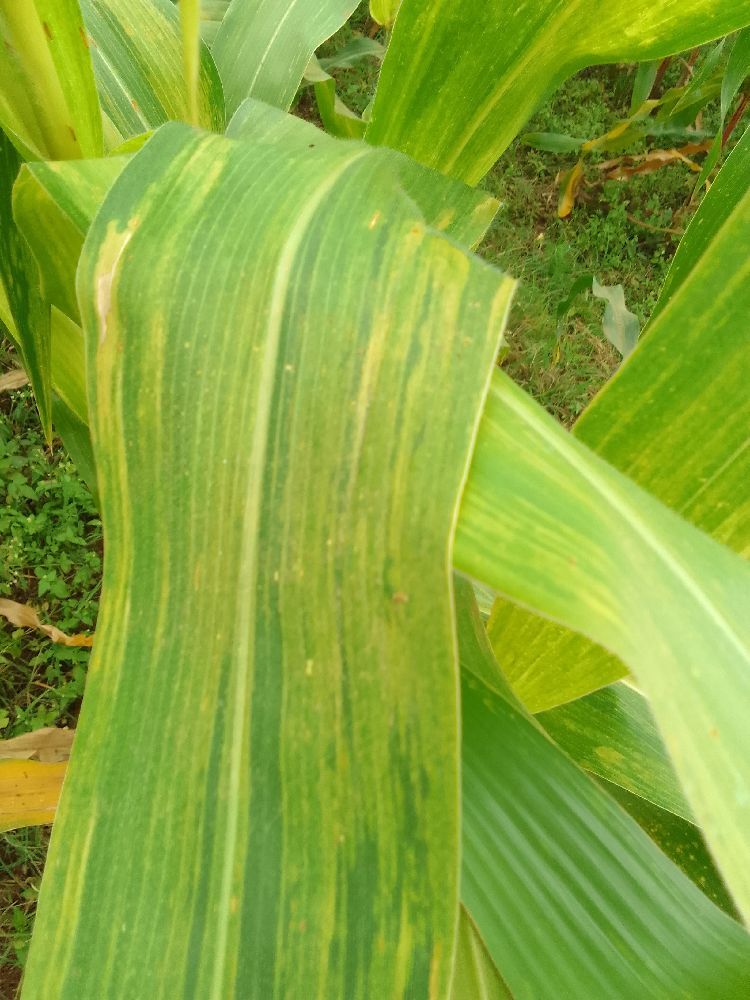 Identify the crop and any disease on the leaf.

maize, maize lethal necrosis
